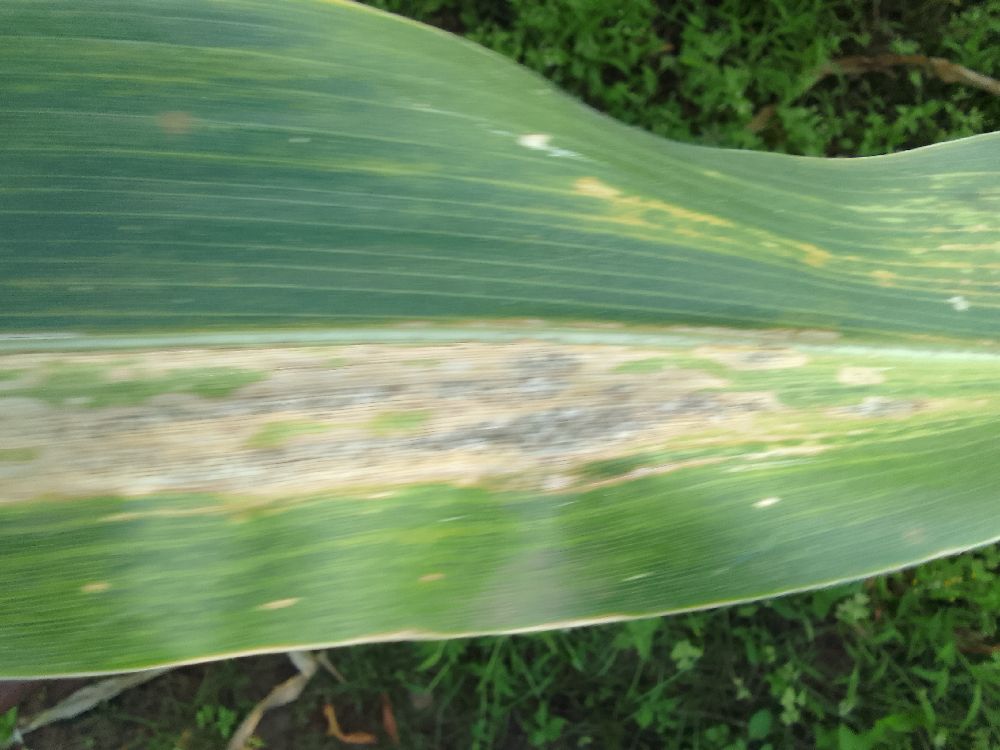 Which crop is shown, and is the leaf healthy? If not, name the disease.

maize, maize lethal necrosis
